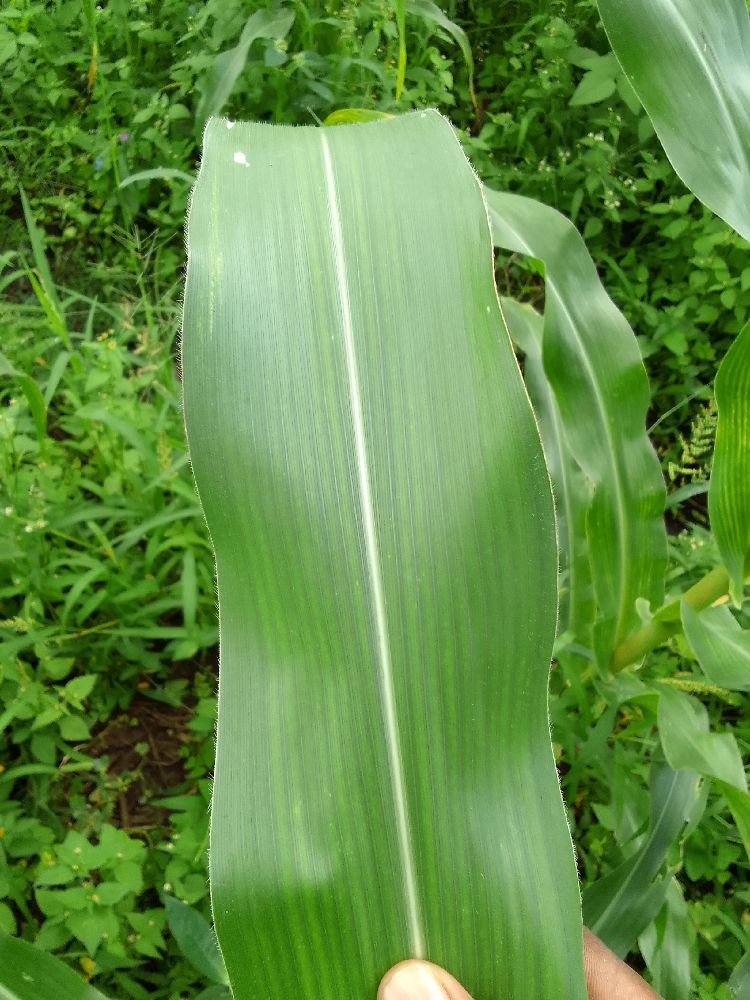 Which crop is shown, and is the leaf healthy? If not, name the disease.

maize, healthy
